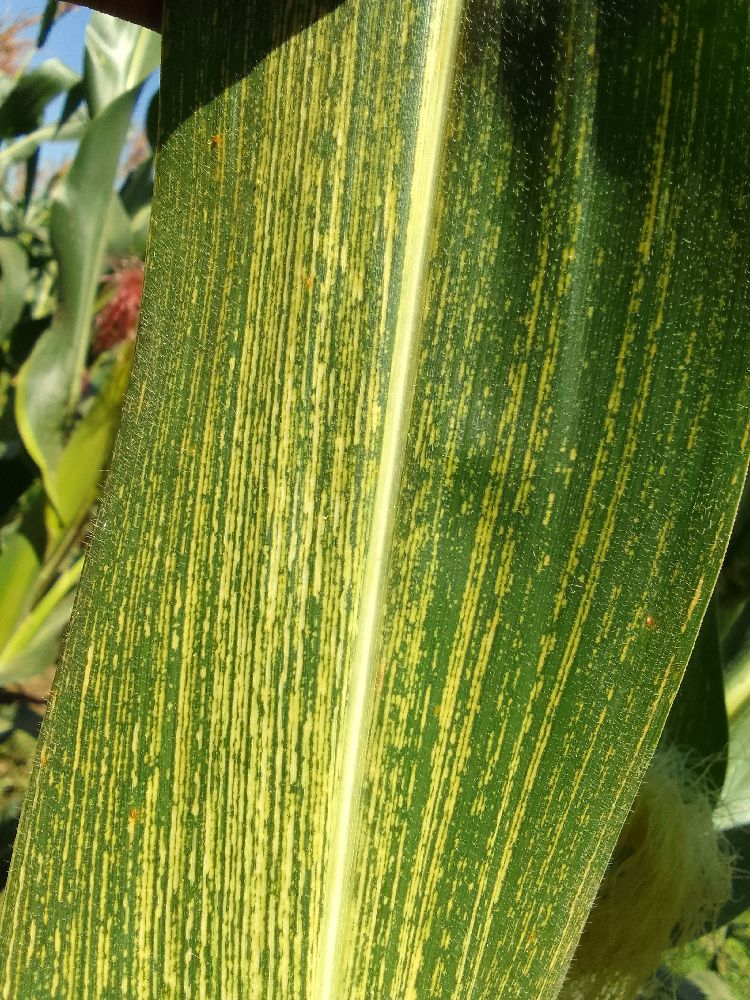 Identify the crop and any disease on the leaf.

maize, maize streak virus
